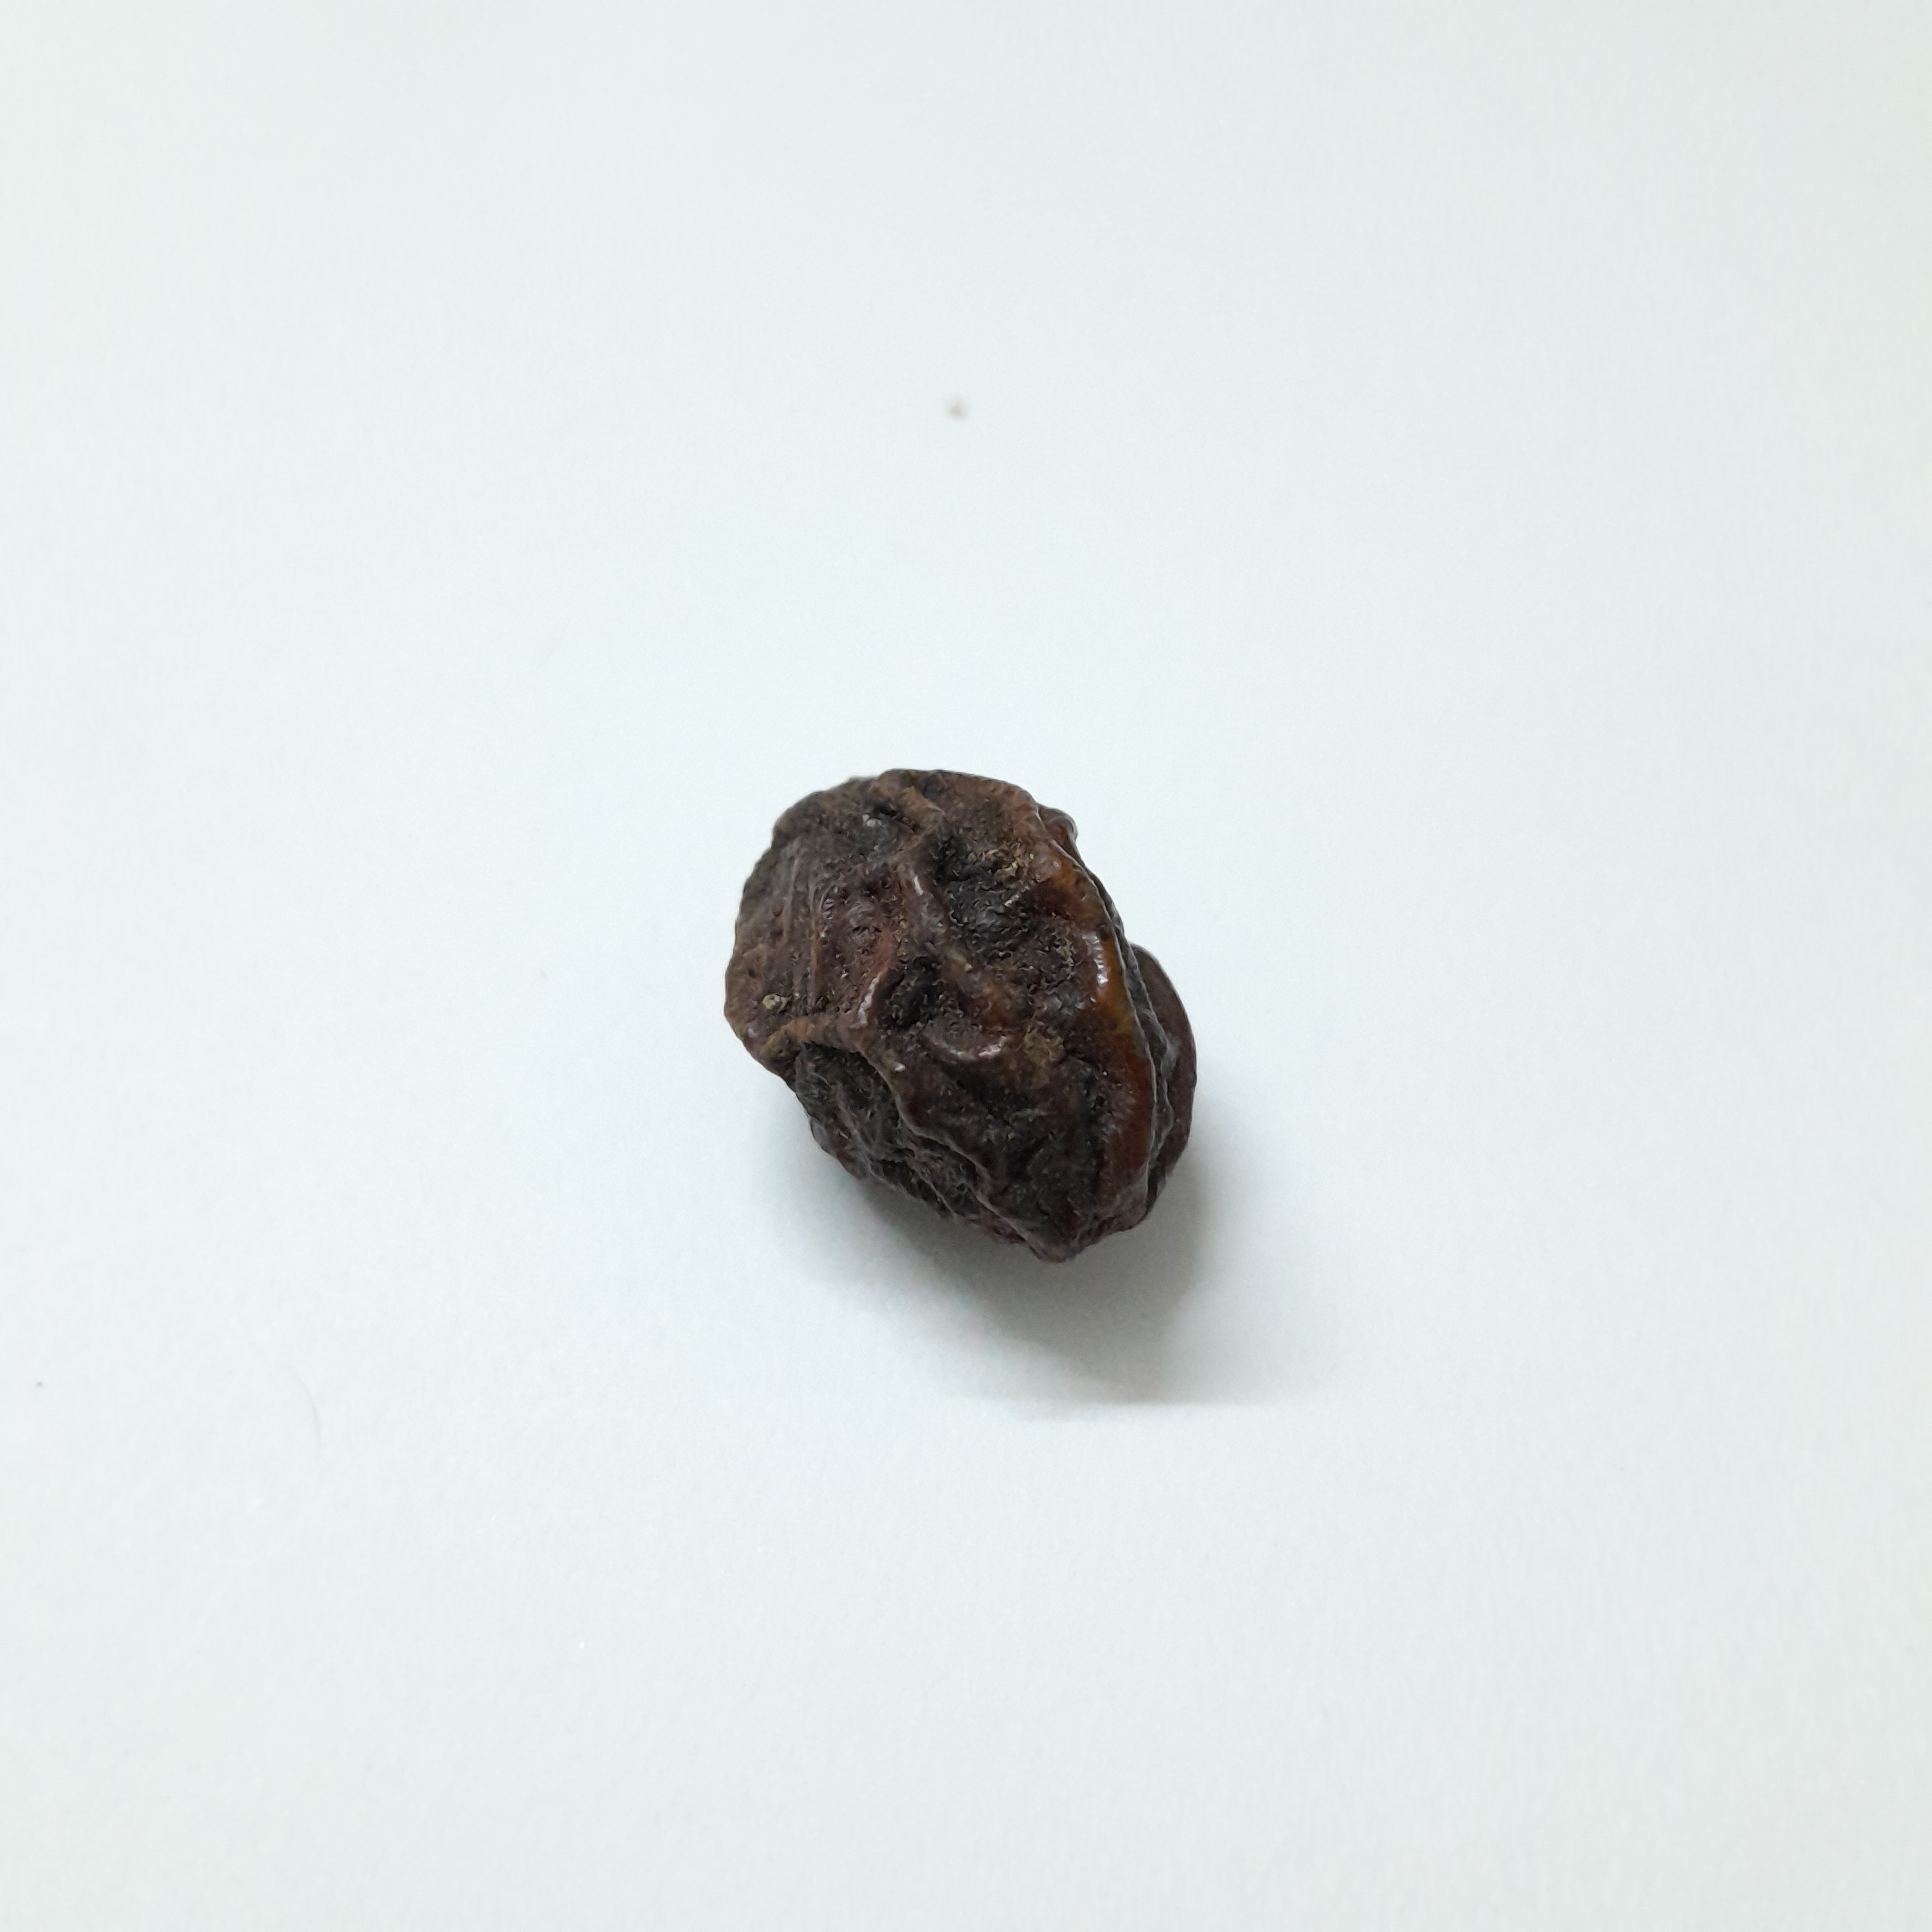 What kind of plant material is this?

kadukharik
